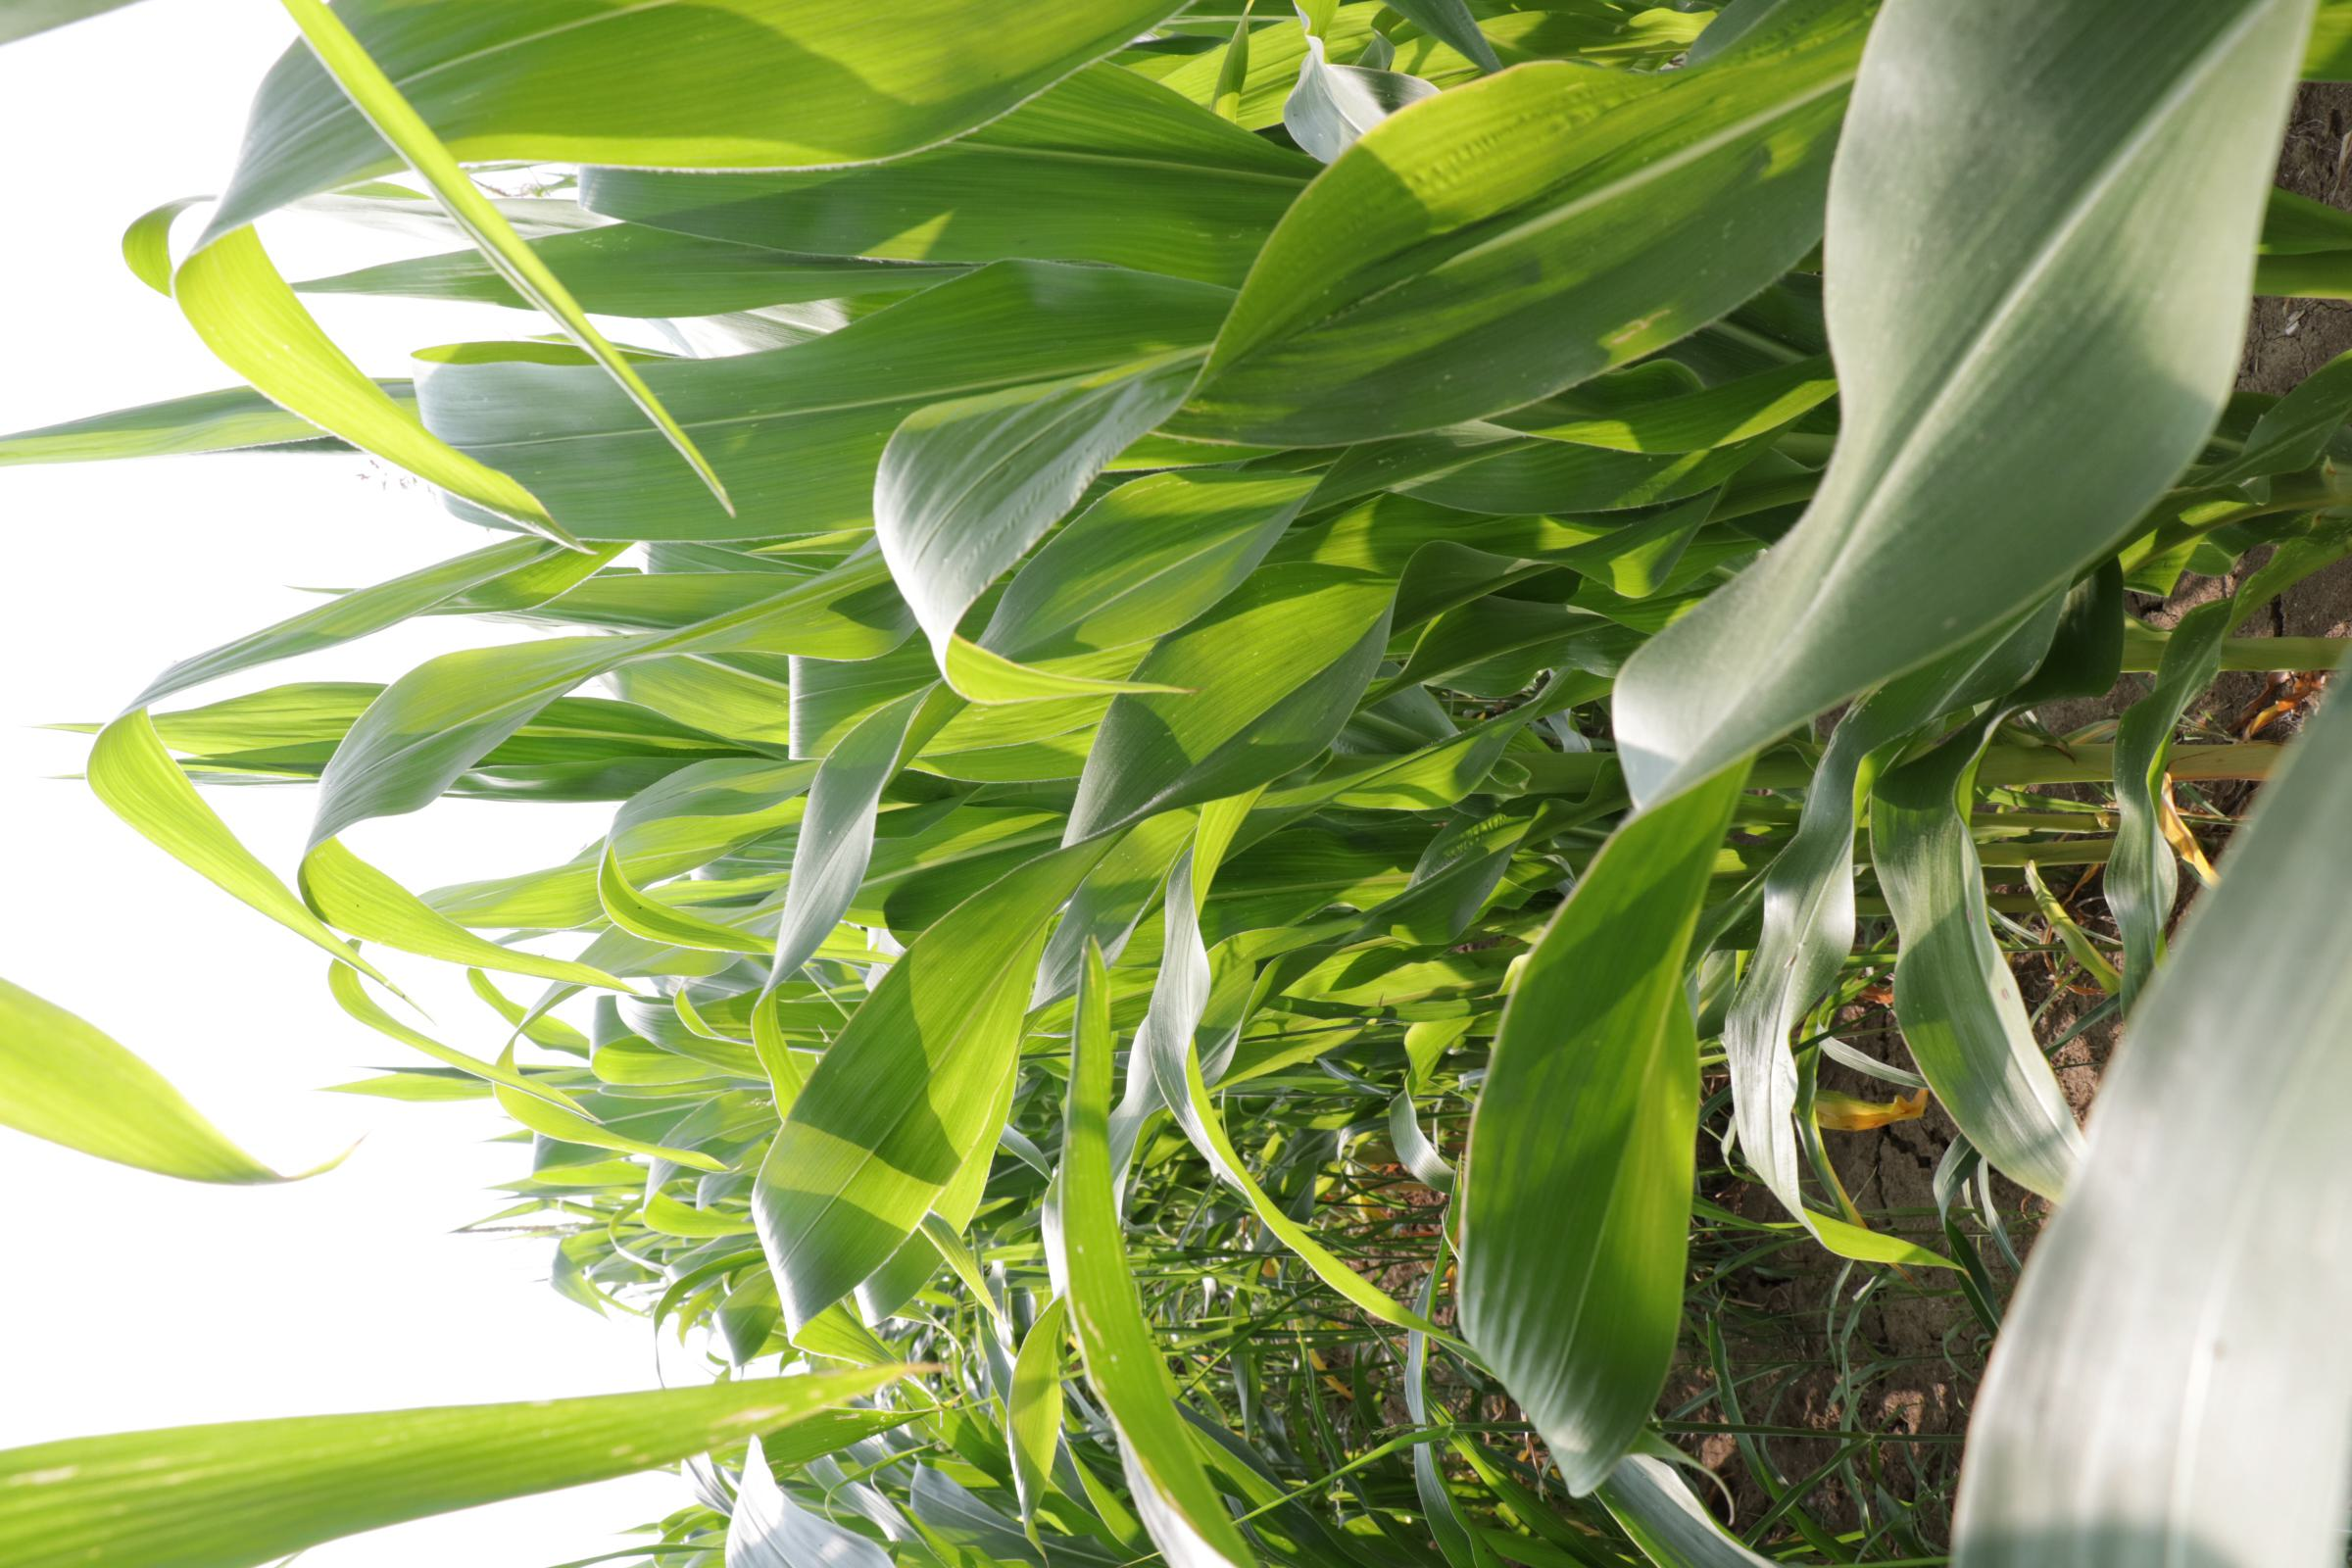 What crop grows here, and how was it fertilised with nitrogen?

maize, full nitrogen fertilisation
